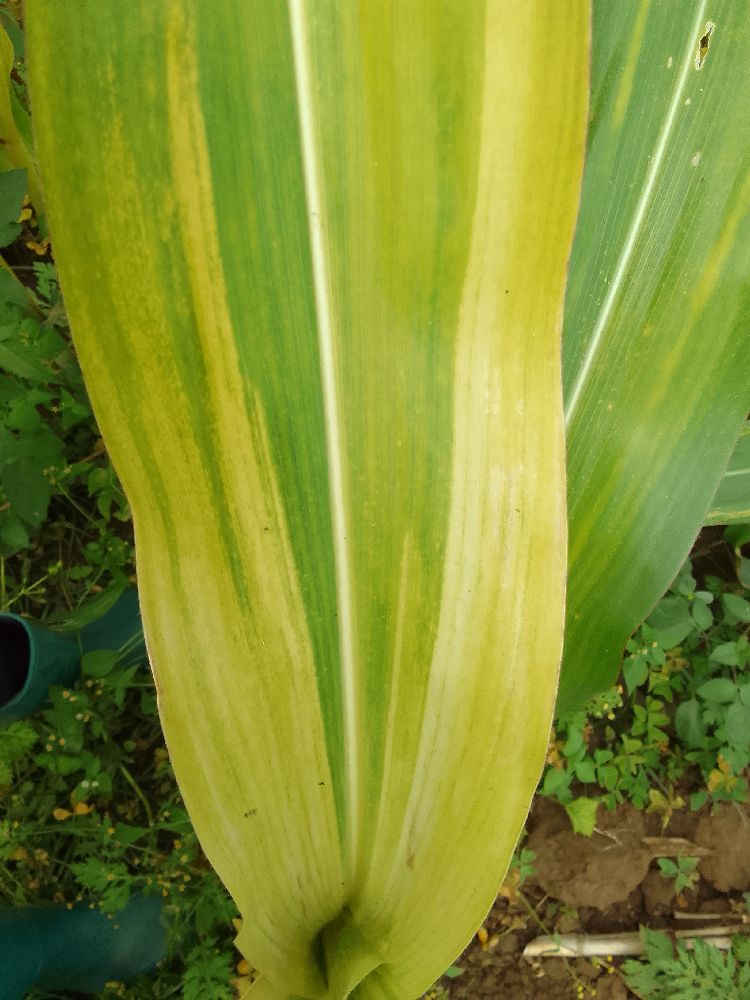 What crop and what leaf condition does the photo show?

maize, maize lethal necrosis
